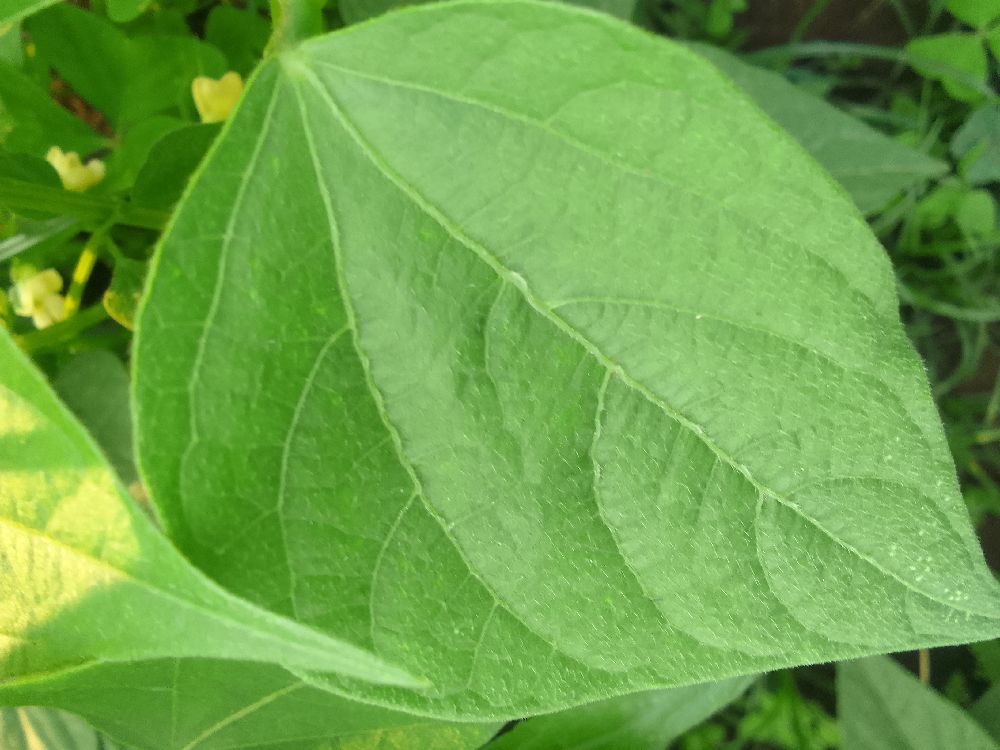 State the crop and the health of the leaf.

common bean, healthy
